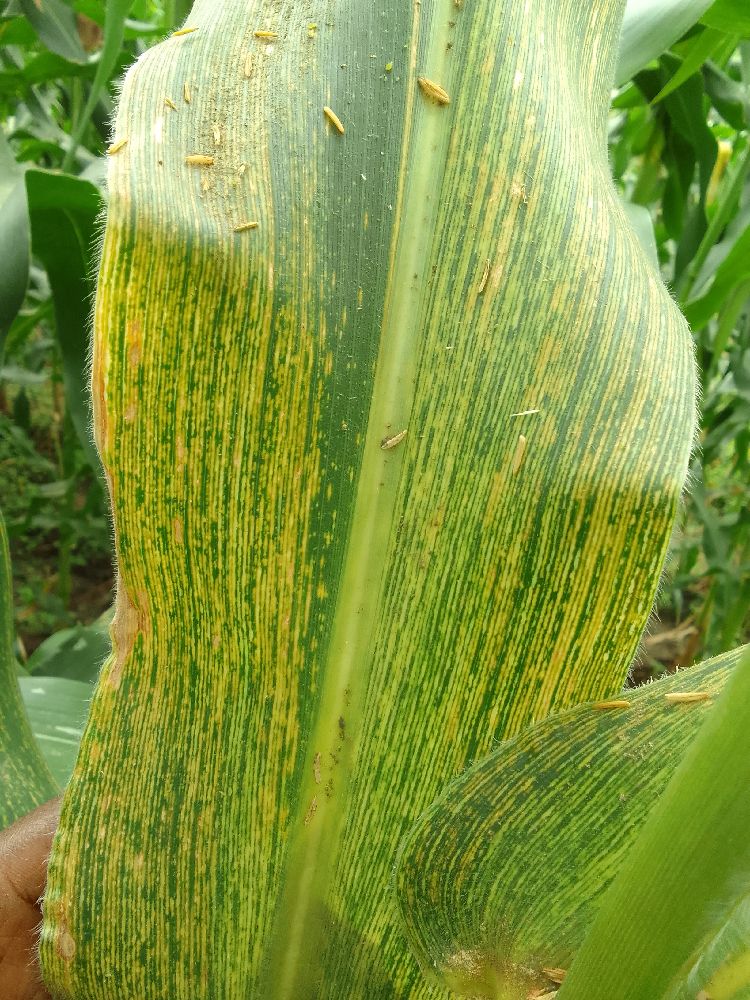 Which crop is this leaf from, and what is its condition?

maize, maize streak virus
